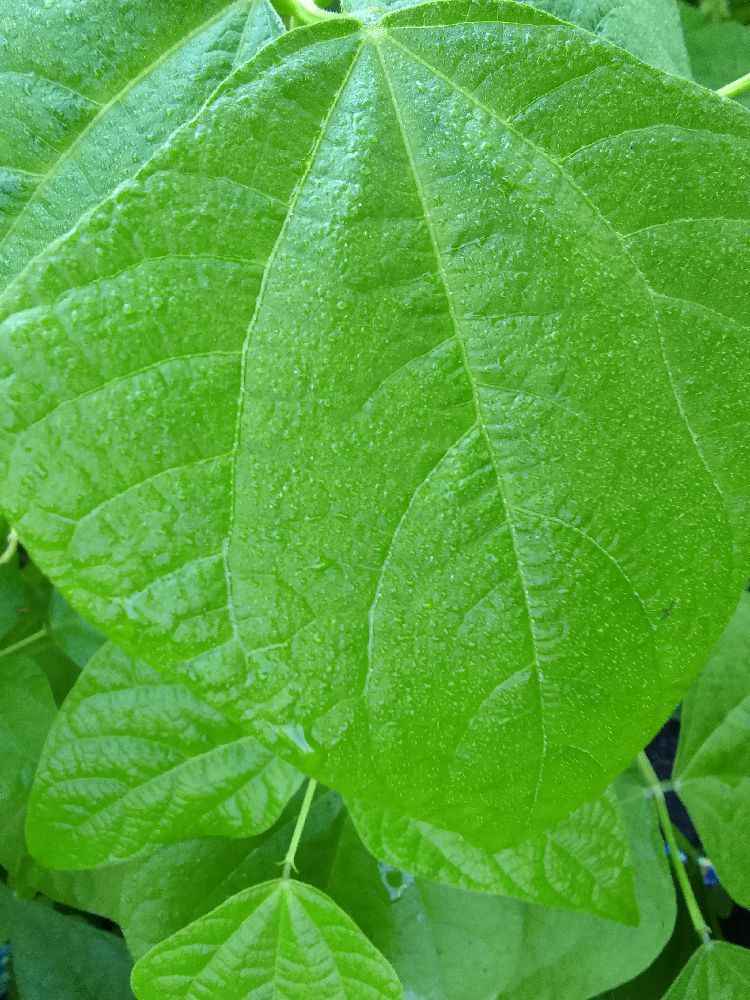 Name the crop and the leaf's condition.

common bean, healthy
